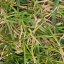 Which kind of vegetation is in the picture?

grass
